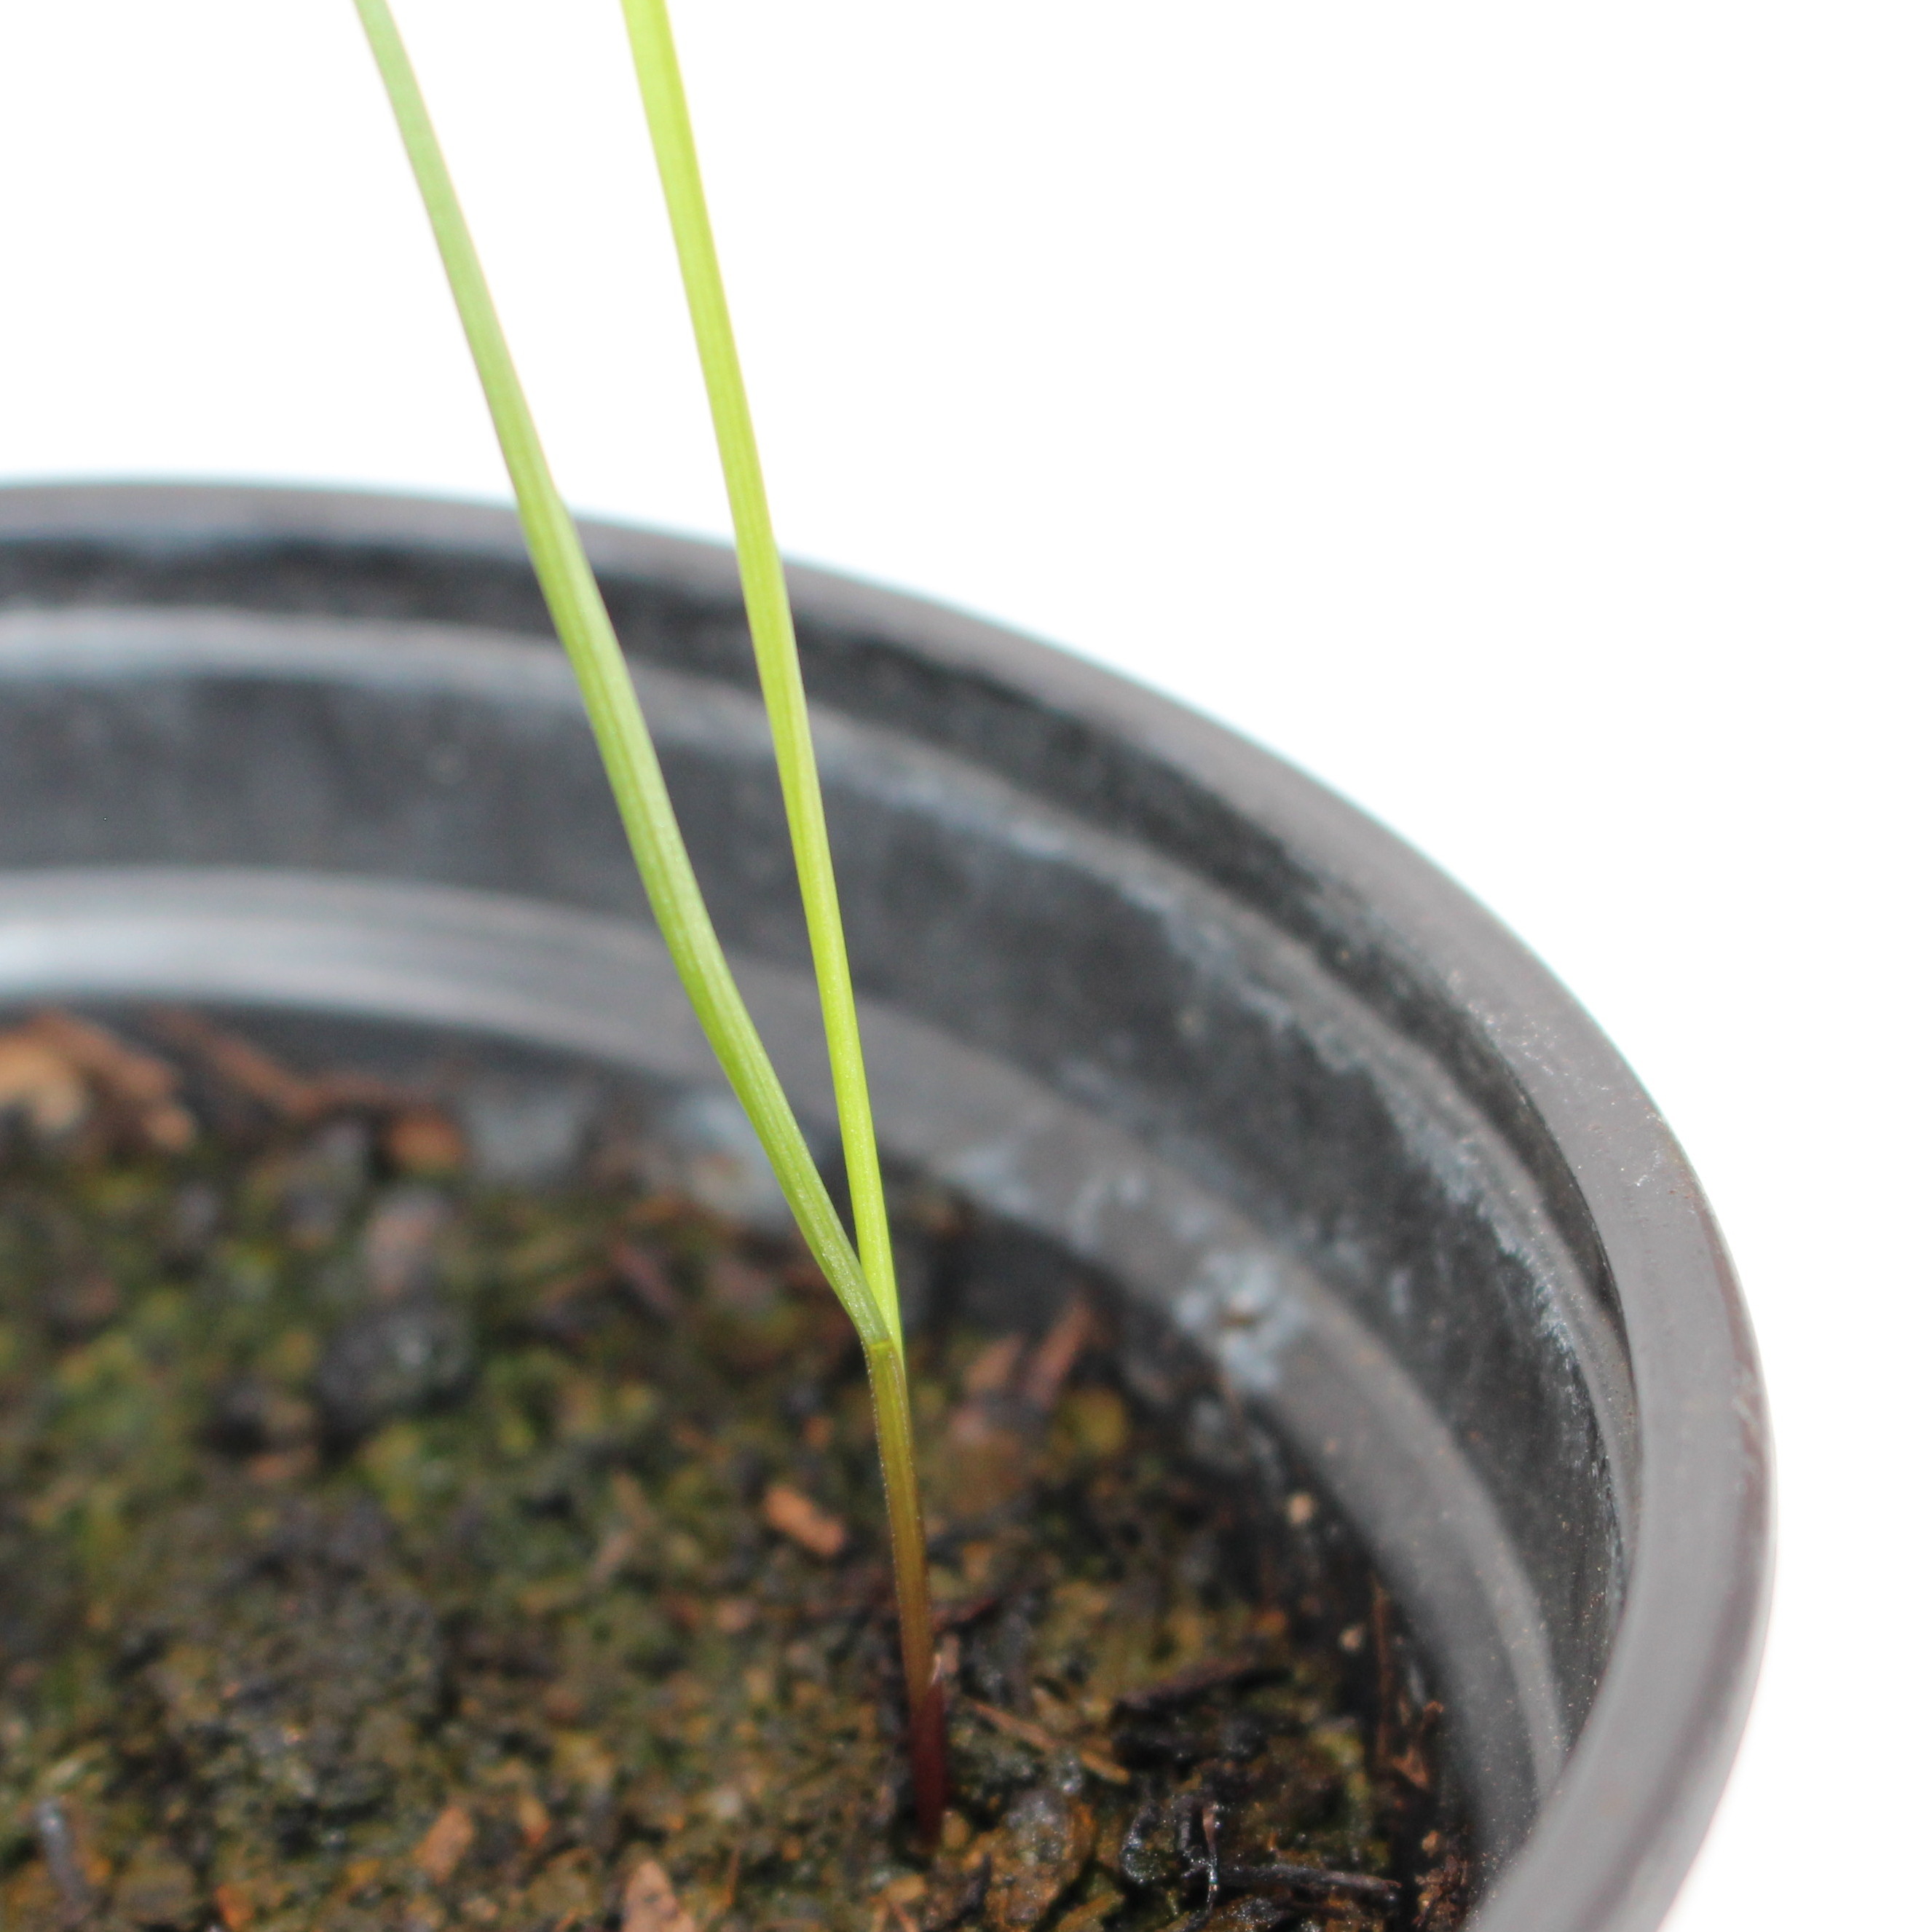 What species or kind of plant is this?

Lolium multiflorum
